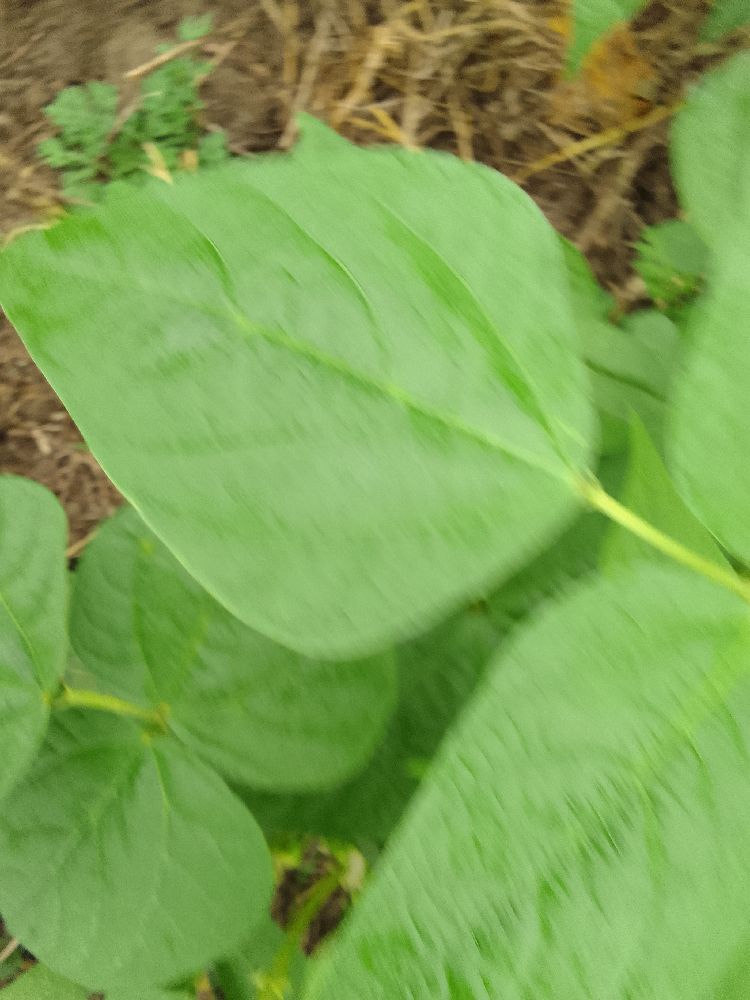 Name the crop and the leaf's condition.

common bean, healthy
